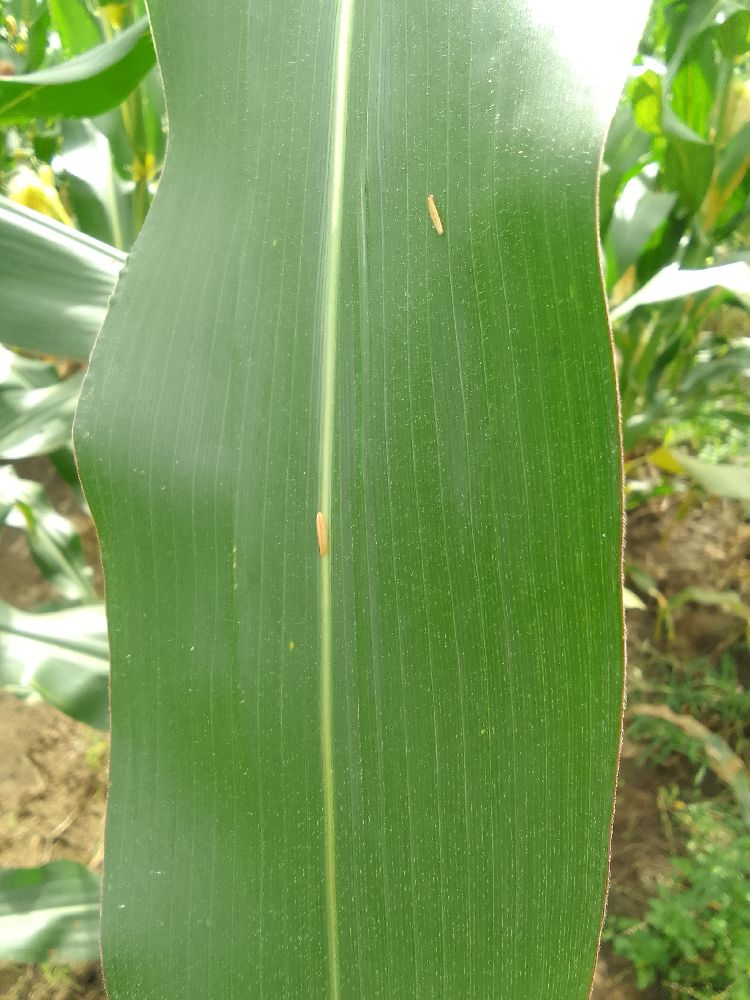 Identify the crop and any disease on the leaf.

maize, healthy
